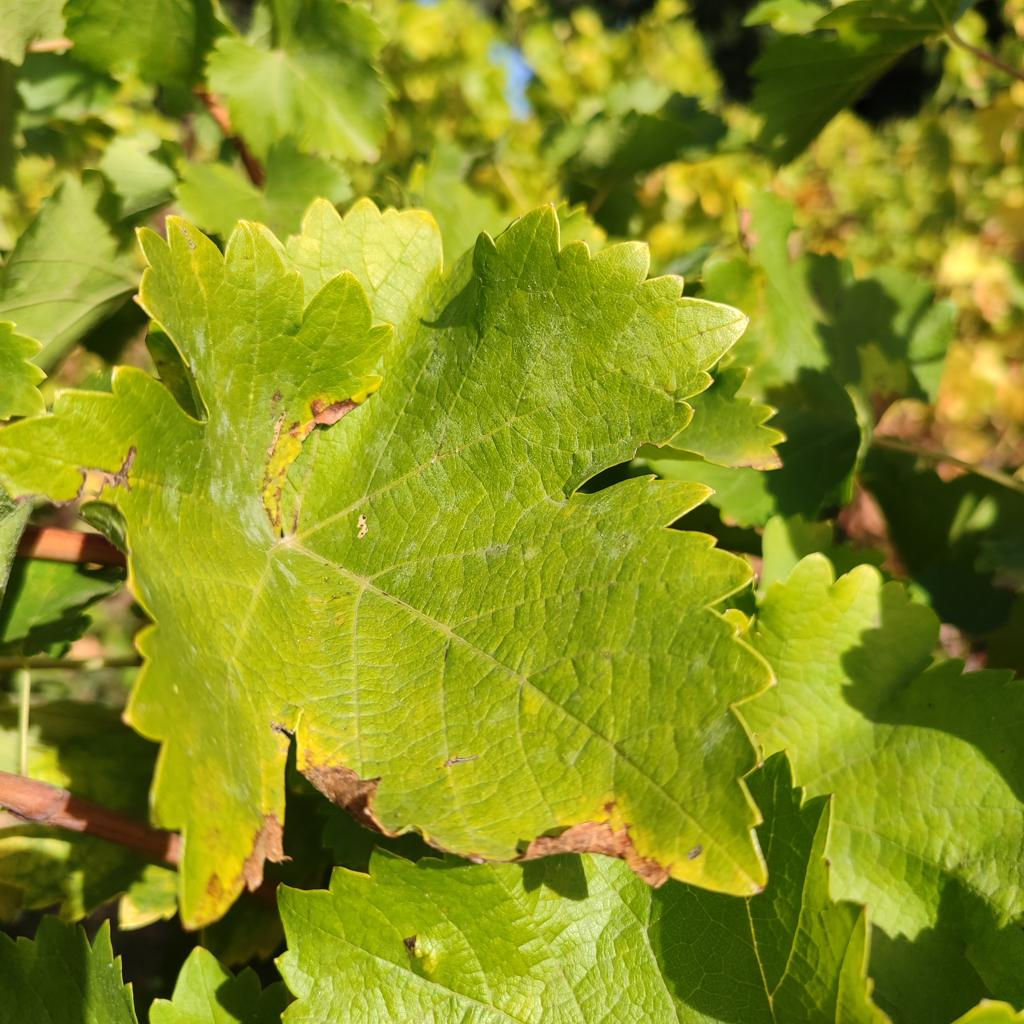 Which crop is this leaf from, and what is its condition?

grapevine, powdery mildew
